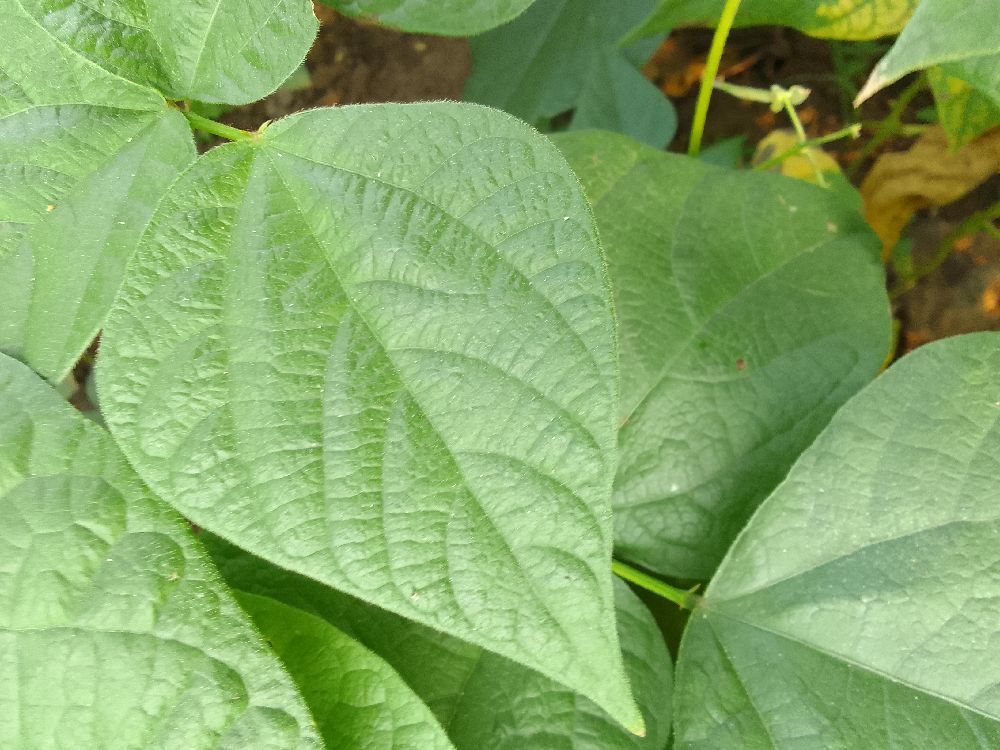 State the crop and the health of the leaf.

common bean, healthy
